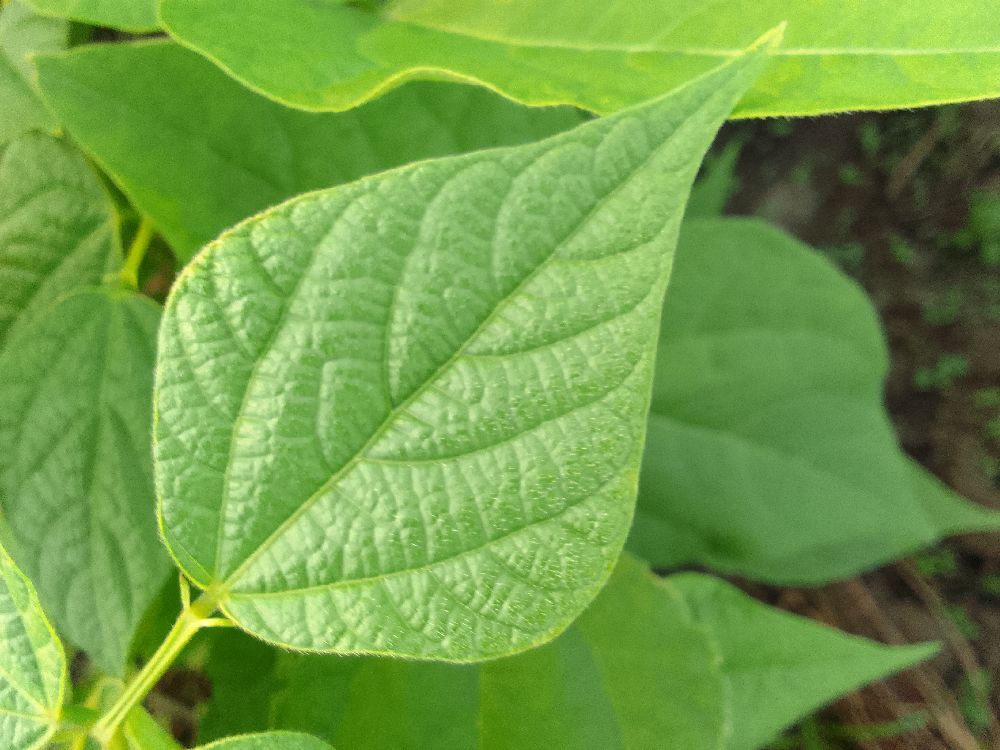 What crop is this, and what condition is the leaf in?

common bean, healthy
